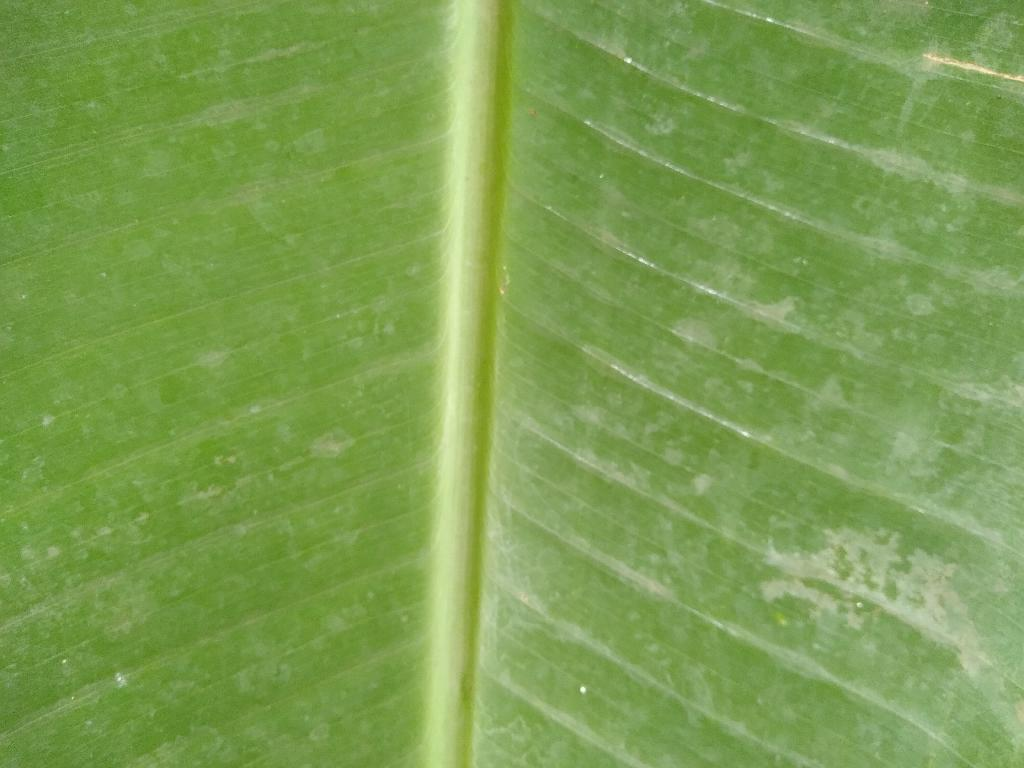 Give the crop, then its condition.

banana, healthy
